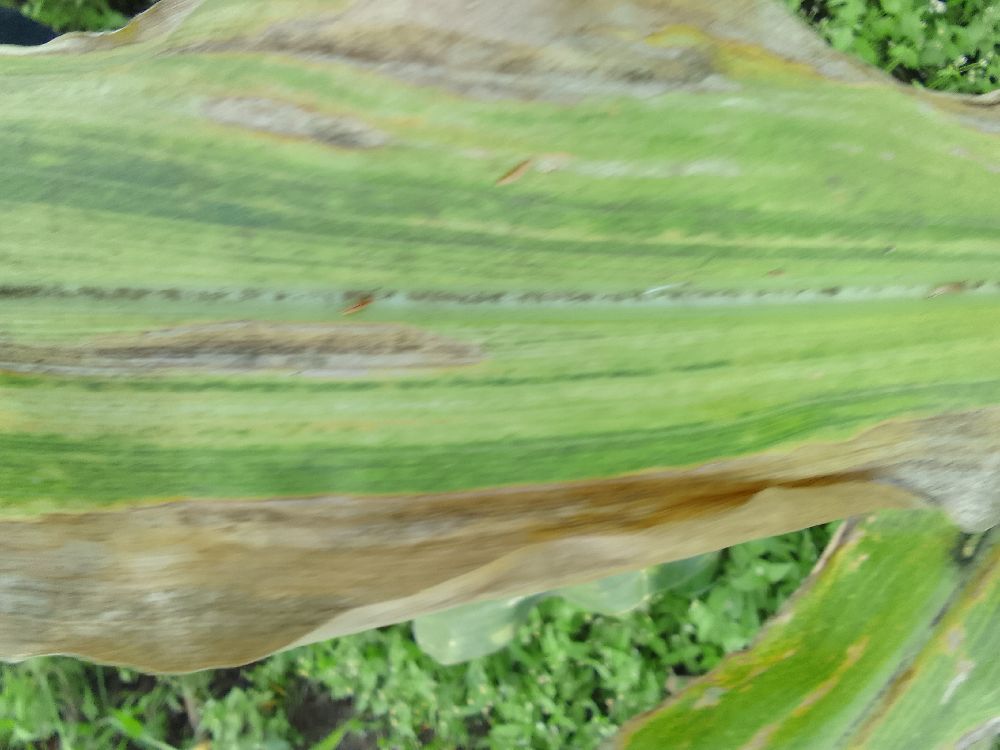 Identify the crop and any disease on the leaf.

maize, maize lethal necrosis
